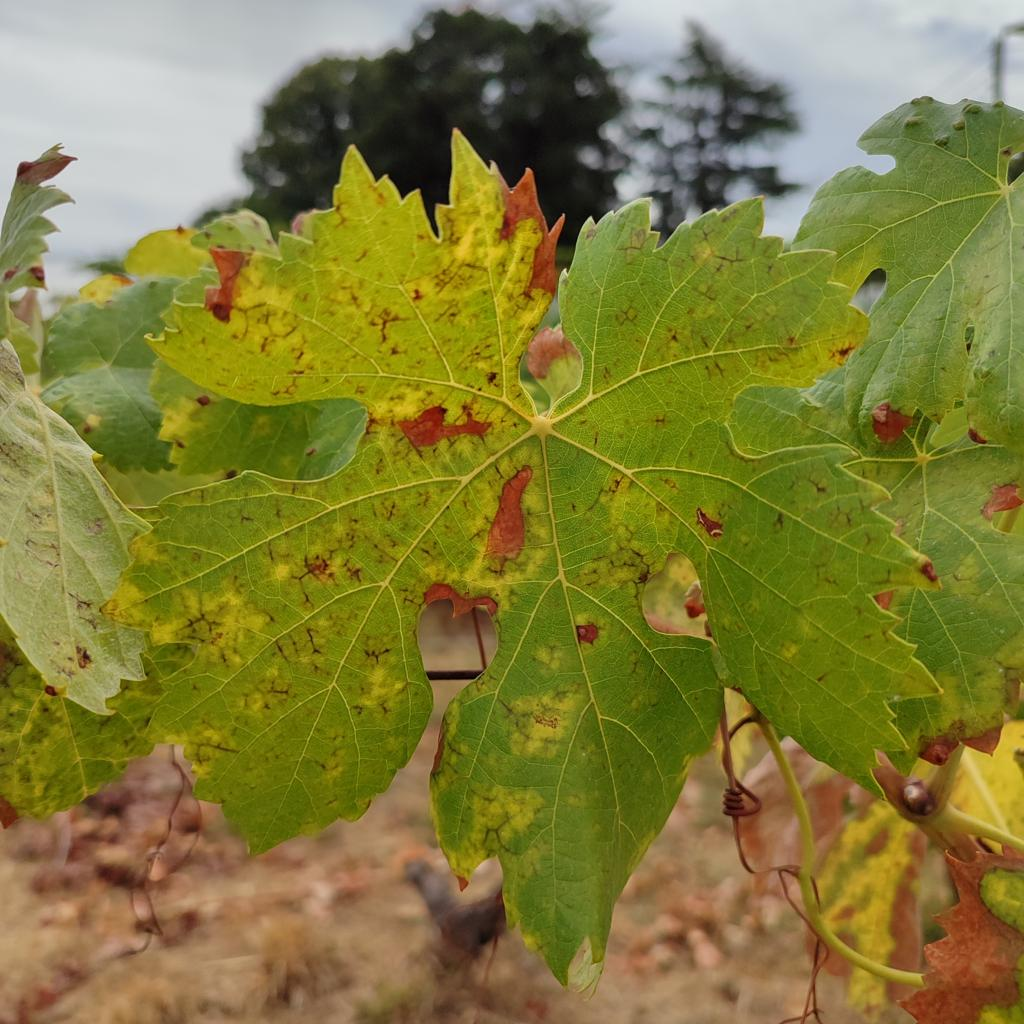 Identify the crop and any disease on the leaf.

grapevine, esca complex
